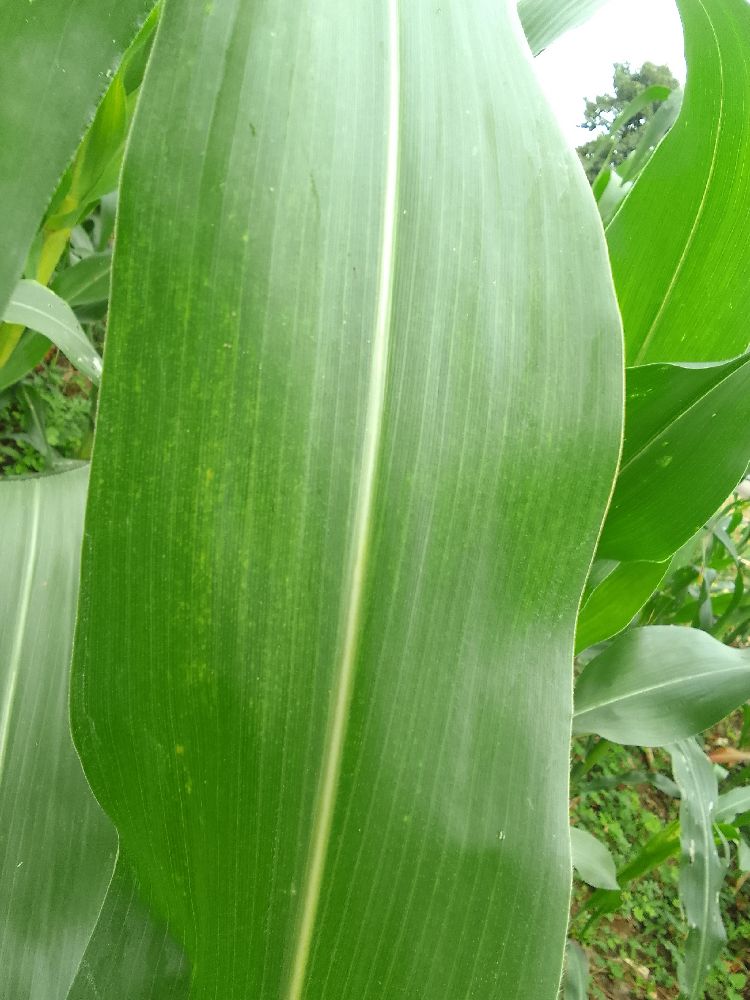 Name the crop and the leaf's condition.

maize, healthy
